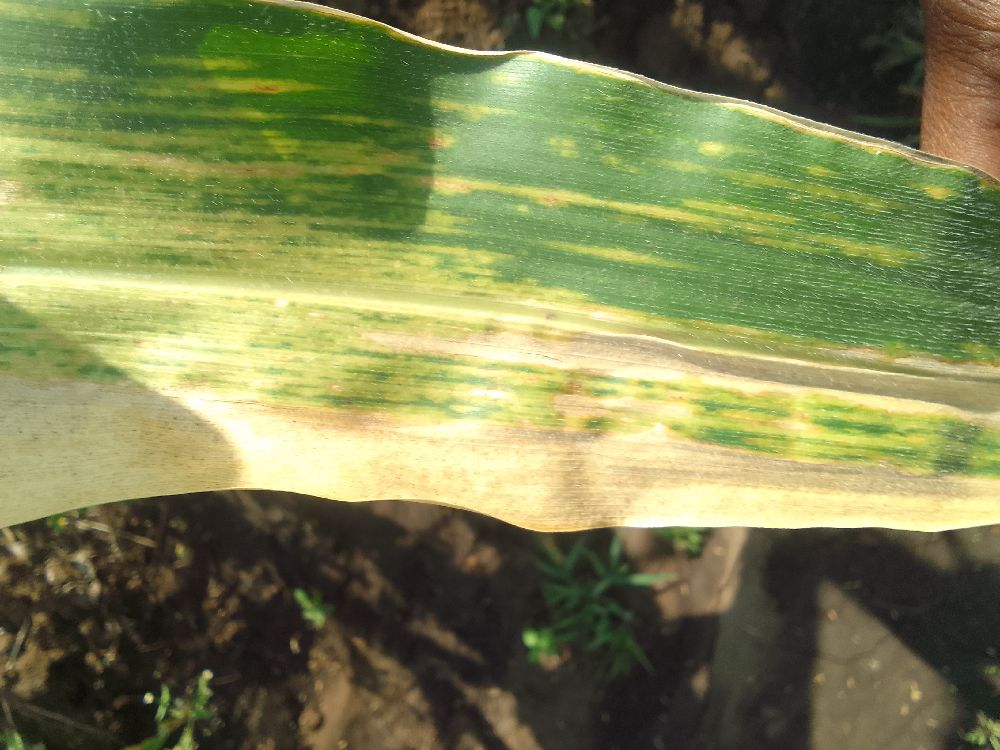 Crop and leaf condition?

maize, maize lethal necrosis
